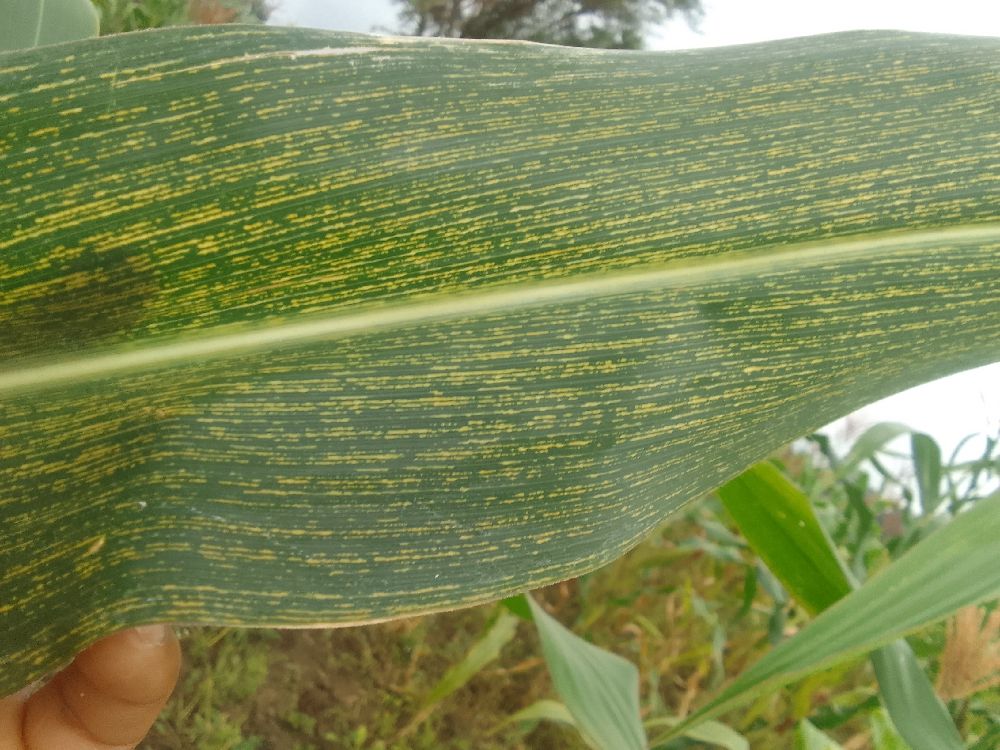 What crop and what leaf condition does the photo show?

maize, maize streak virus
